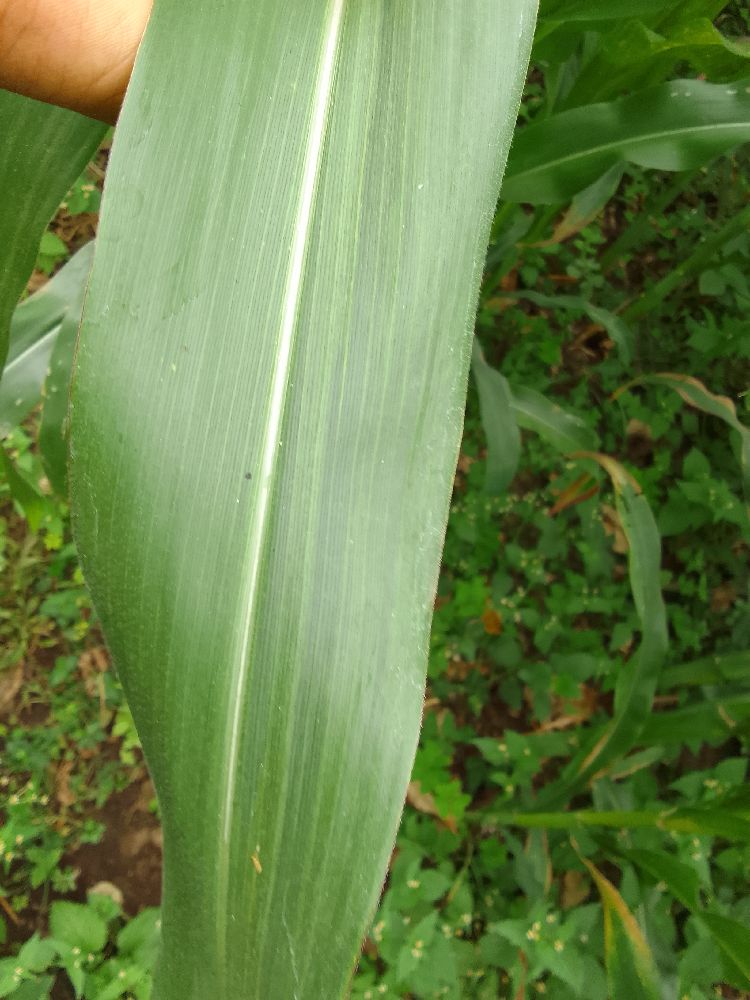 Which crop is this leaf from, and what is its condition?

maize, healthy
